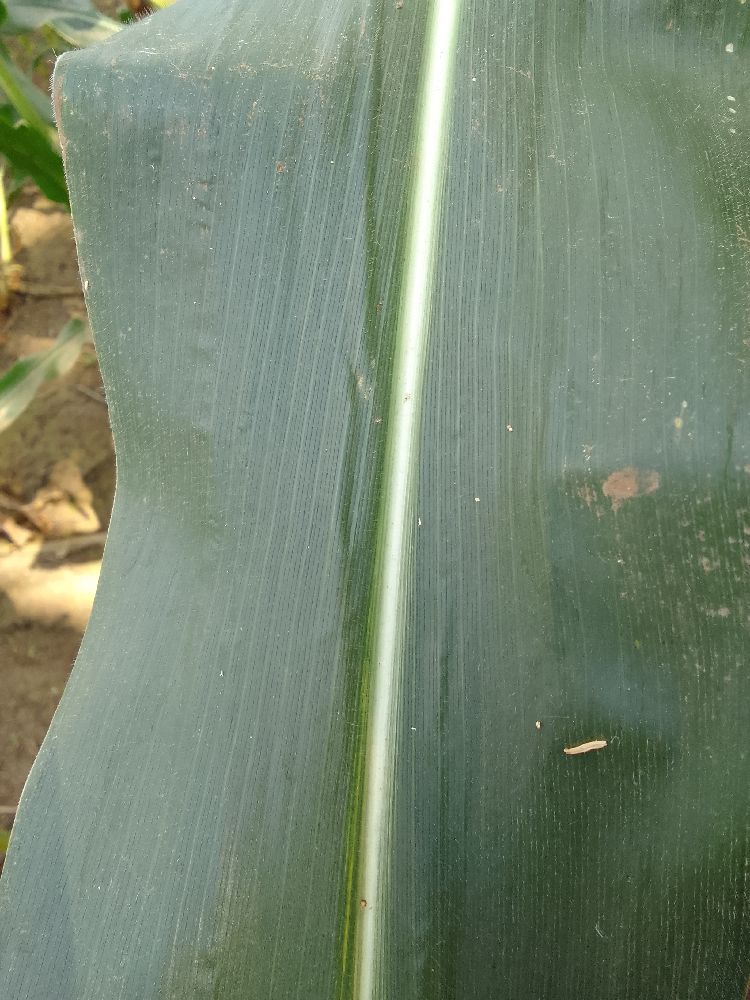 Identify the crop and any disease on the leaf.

maize, healthy
